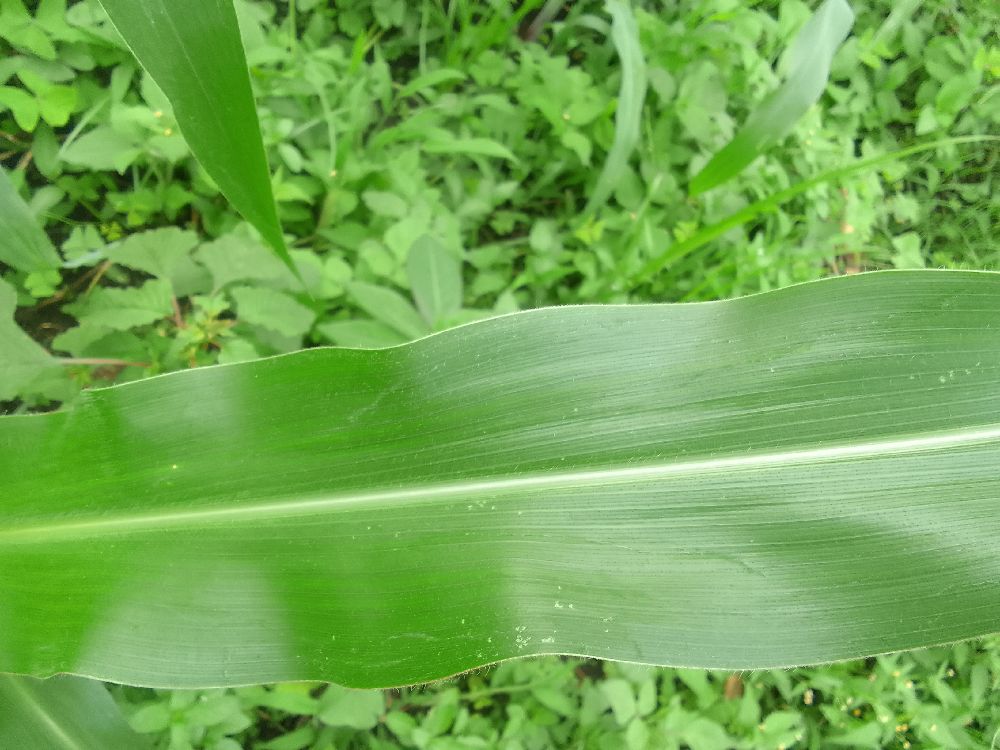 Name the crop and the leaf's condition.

maize, healthy
